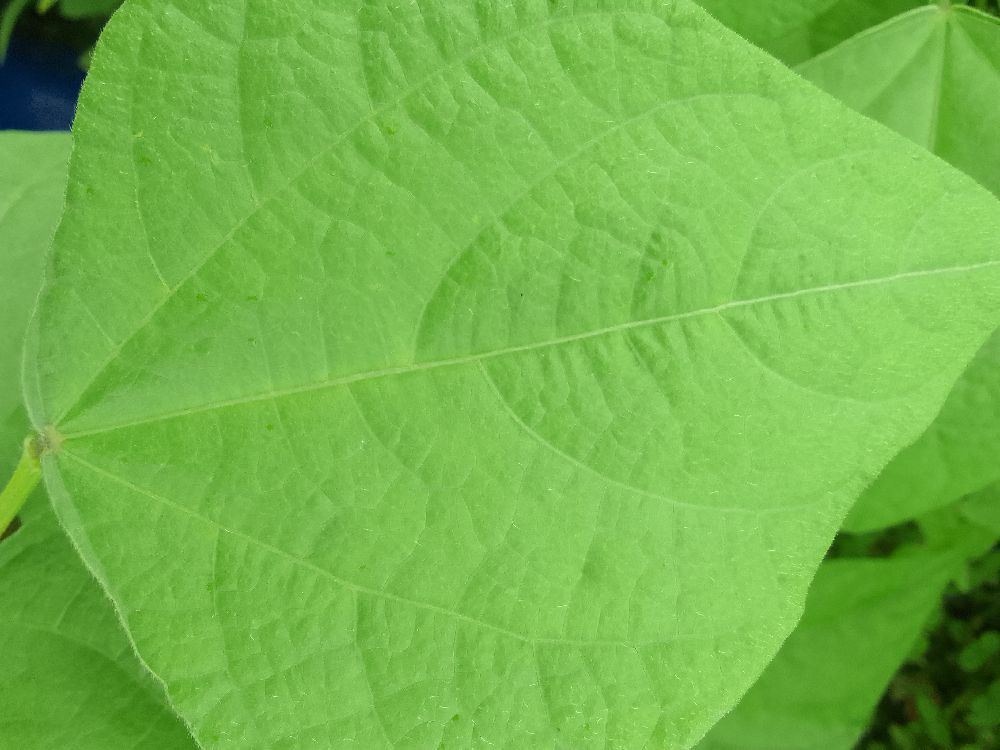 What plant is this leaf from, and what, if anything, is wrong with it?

common bean, healthy
